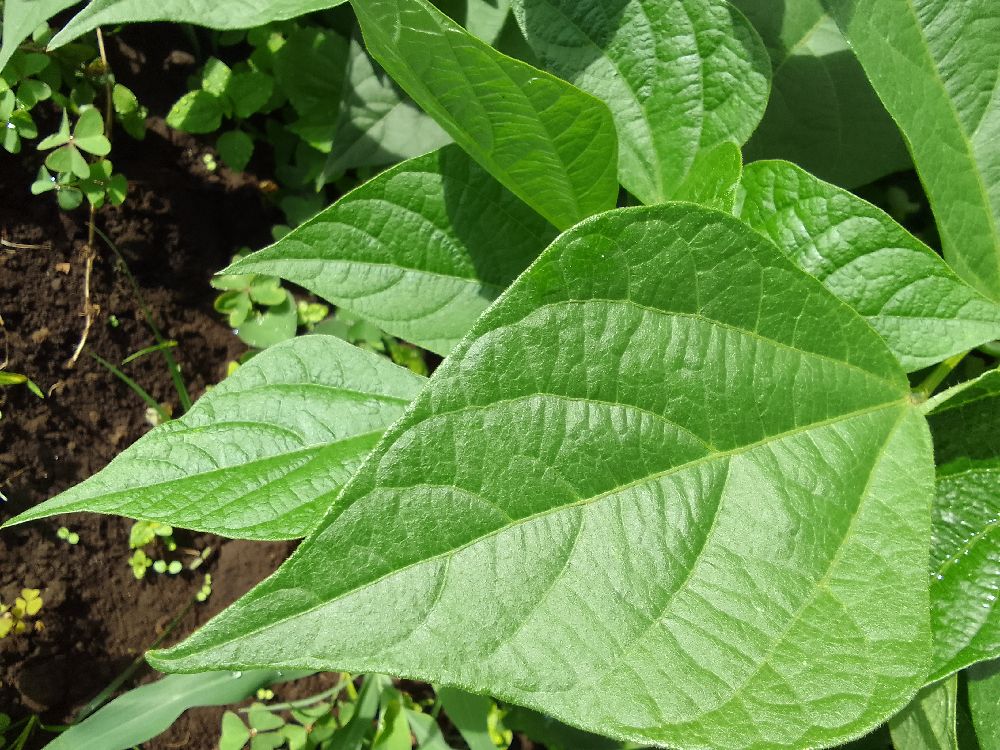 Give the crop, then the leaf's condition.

common bean, healthy
